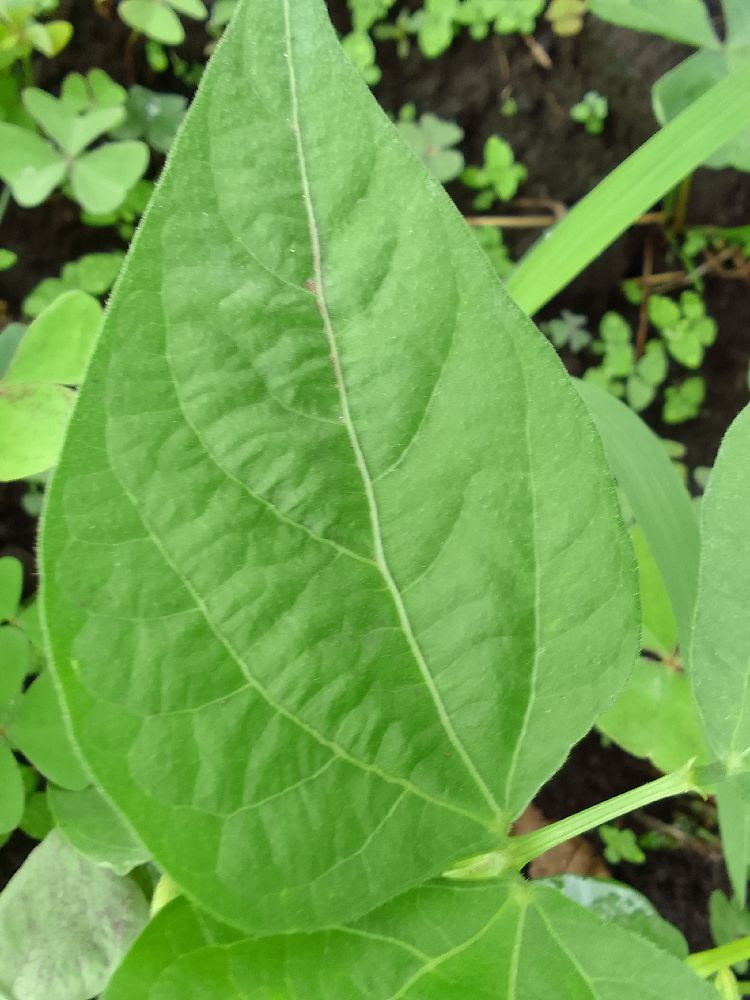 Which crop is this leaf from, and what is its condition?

common bean, healthy
